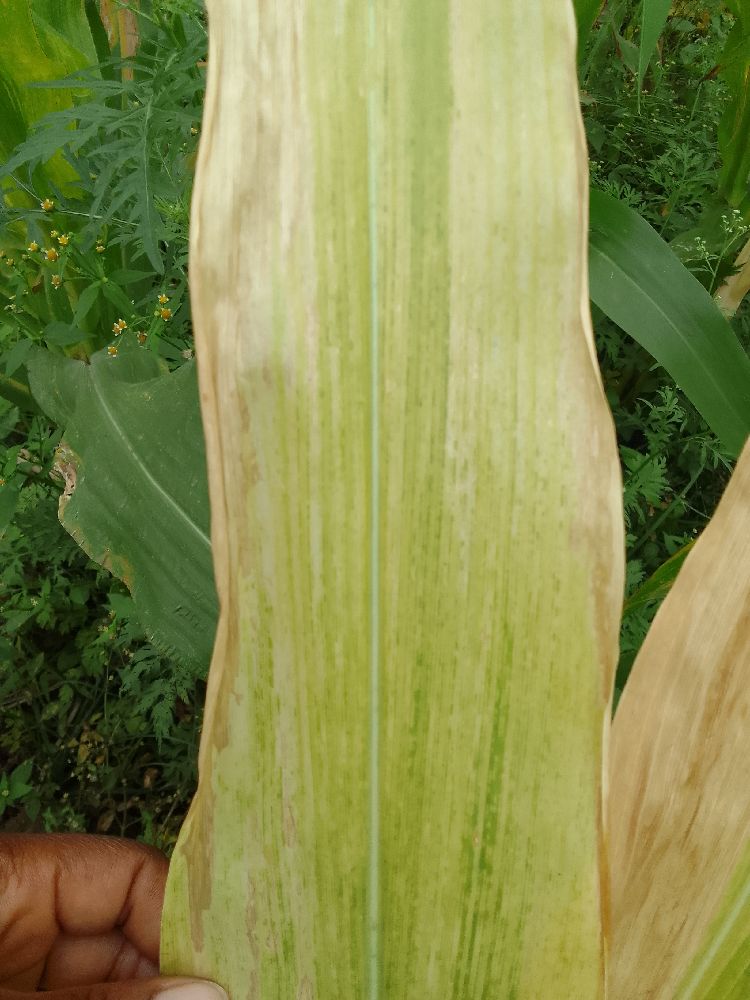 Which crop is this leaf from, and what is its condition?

maize, maize lethal necrosis
